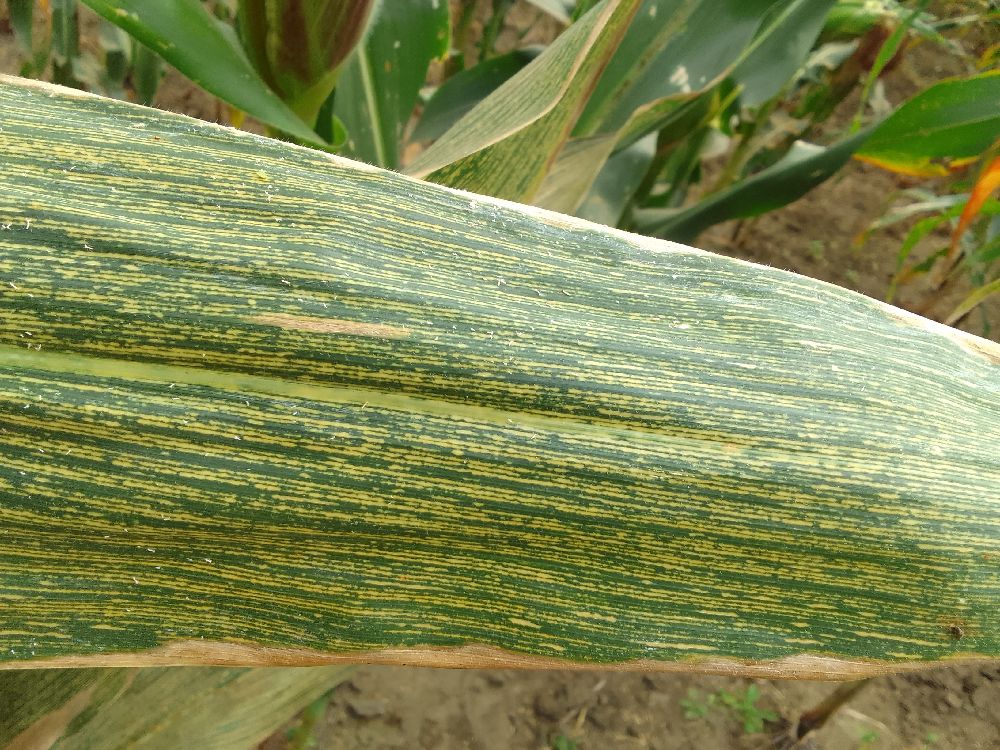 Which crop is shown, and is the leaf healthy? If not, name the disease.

maize, maize streak virus
